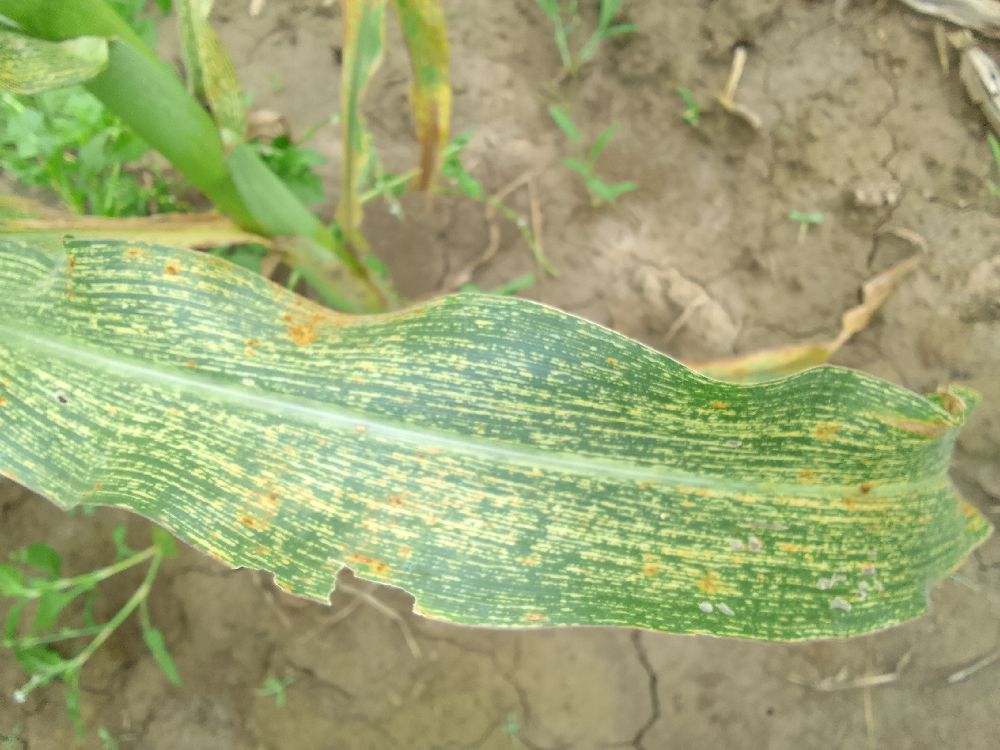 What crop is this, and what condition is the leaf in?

maize, maize streak virus
